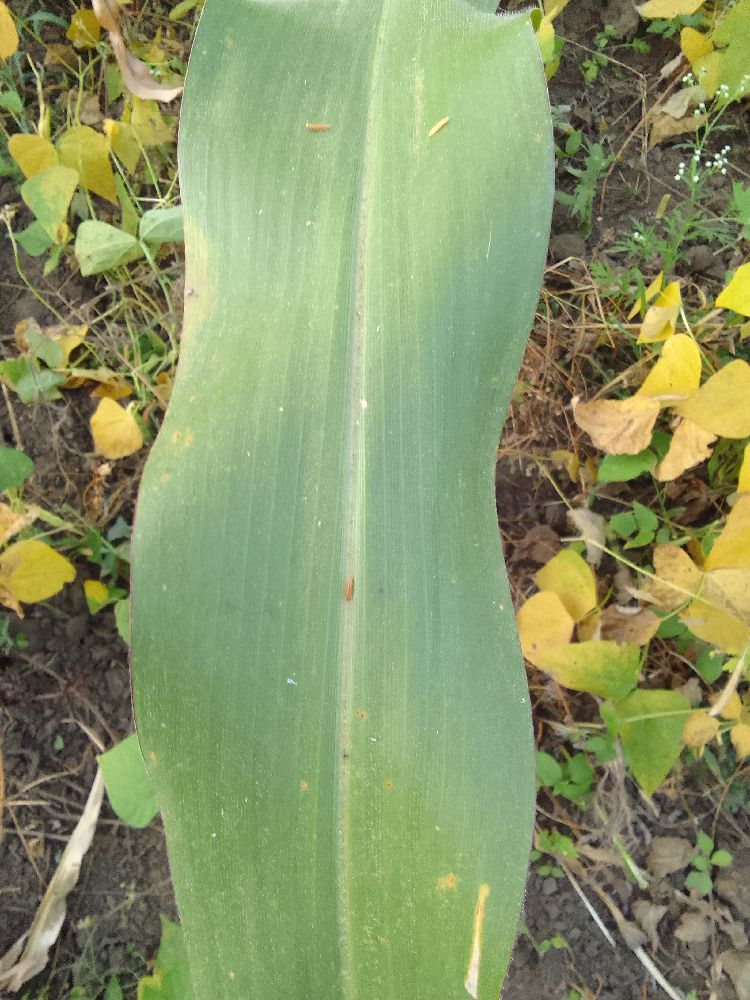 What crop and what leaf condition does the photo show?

maize, healthy
